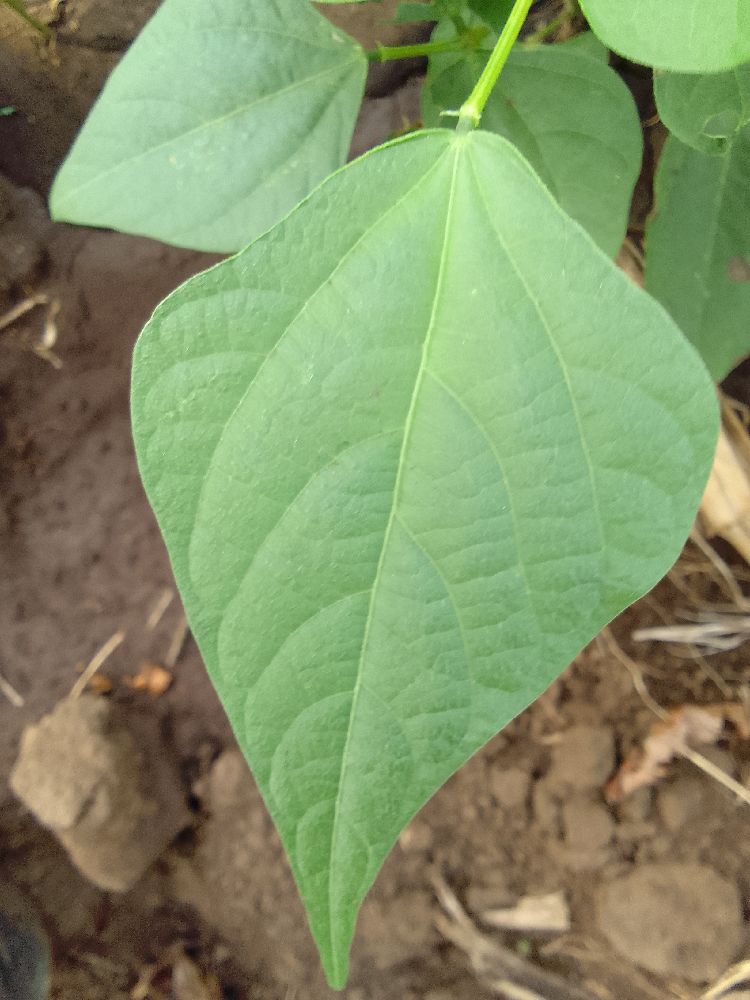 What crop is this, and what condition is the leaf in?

common bean, healthy
